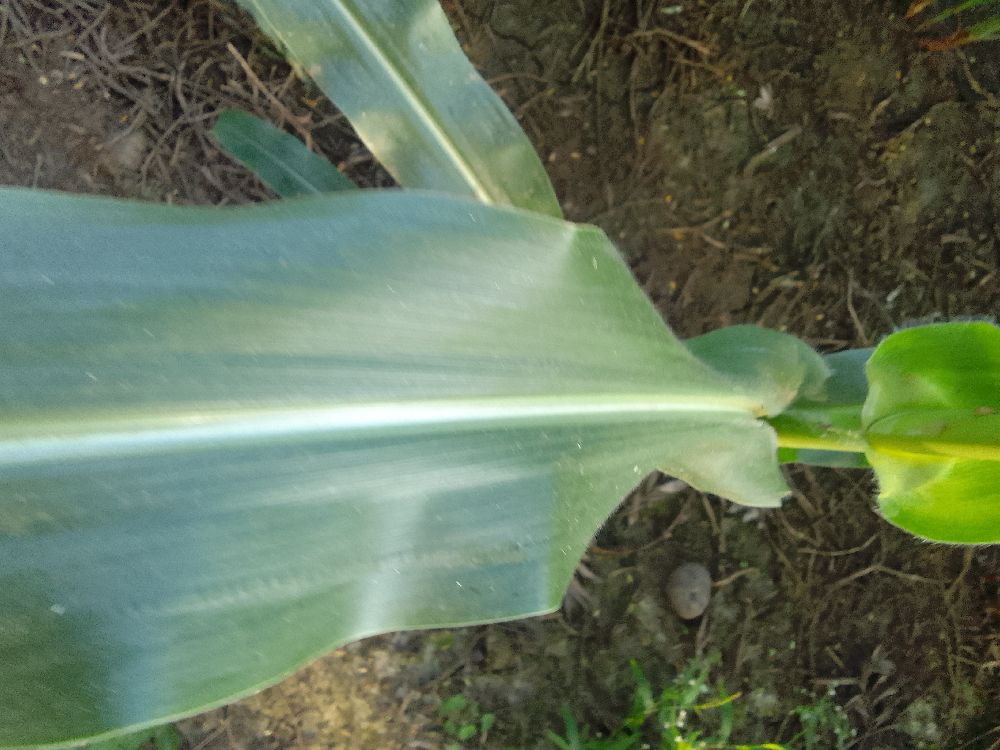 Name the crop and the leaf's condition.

maize, healthy
